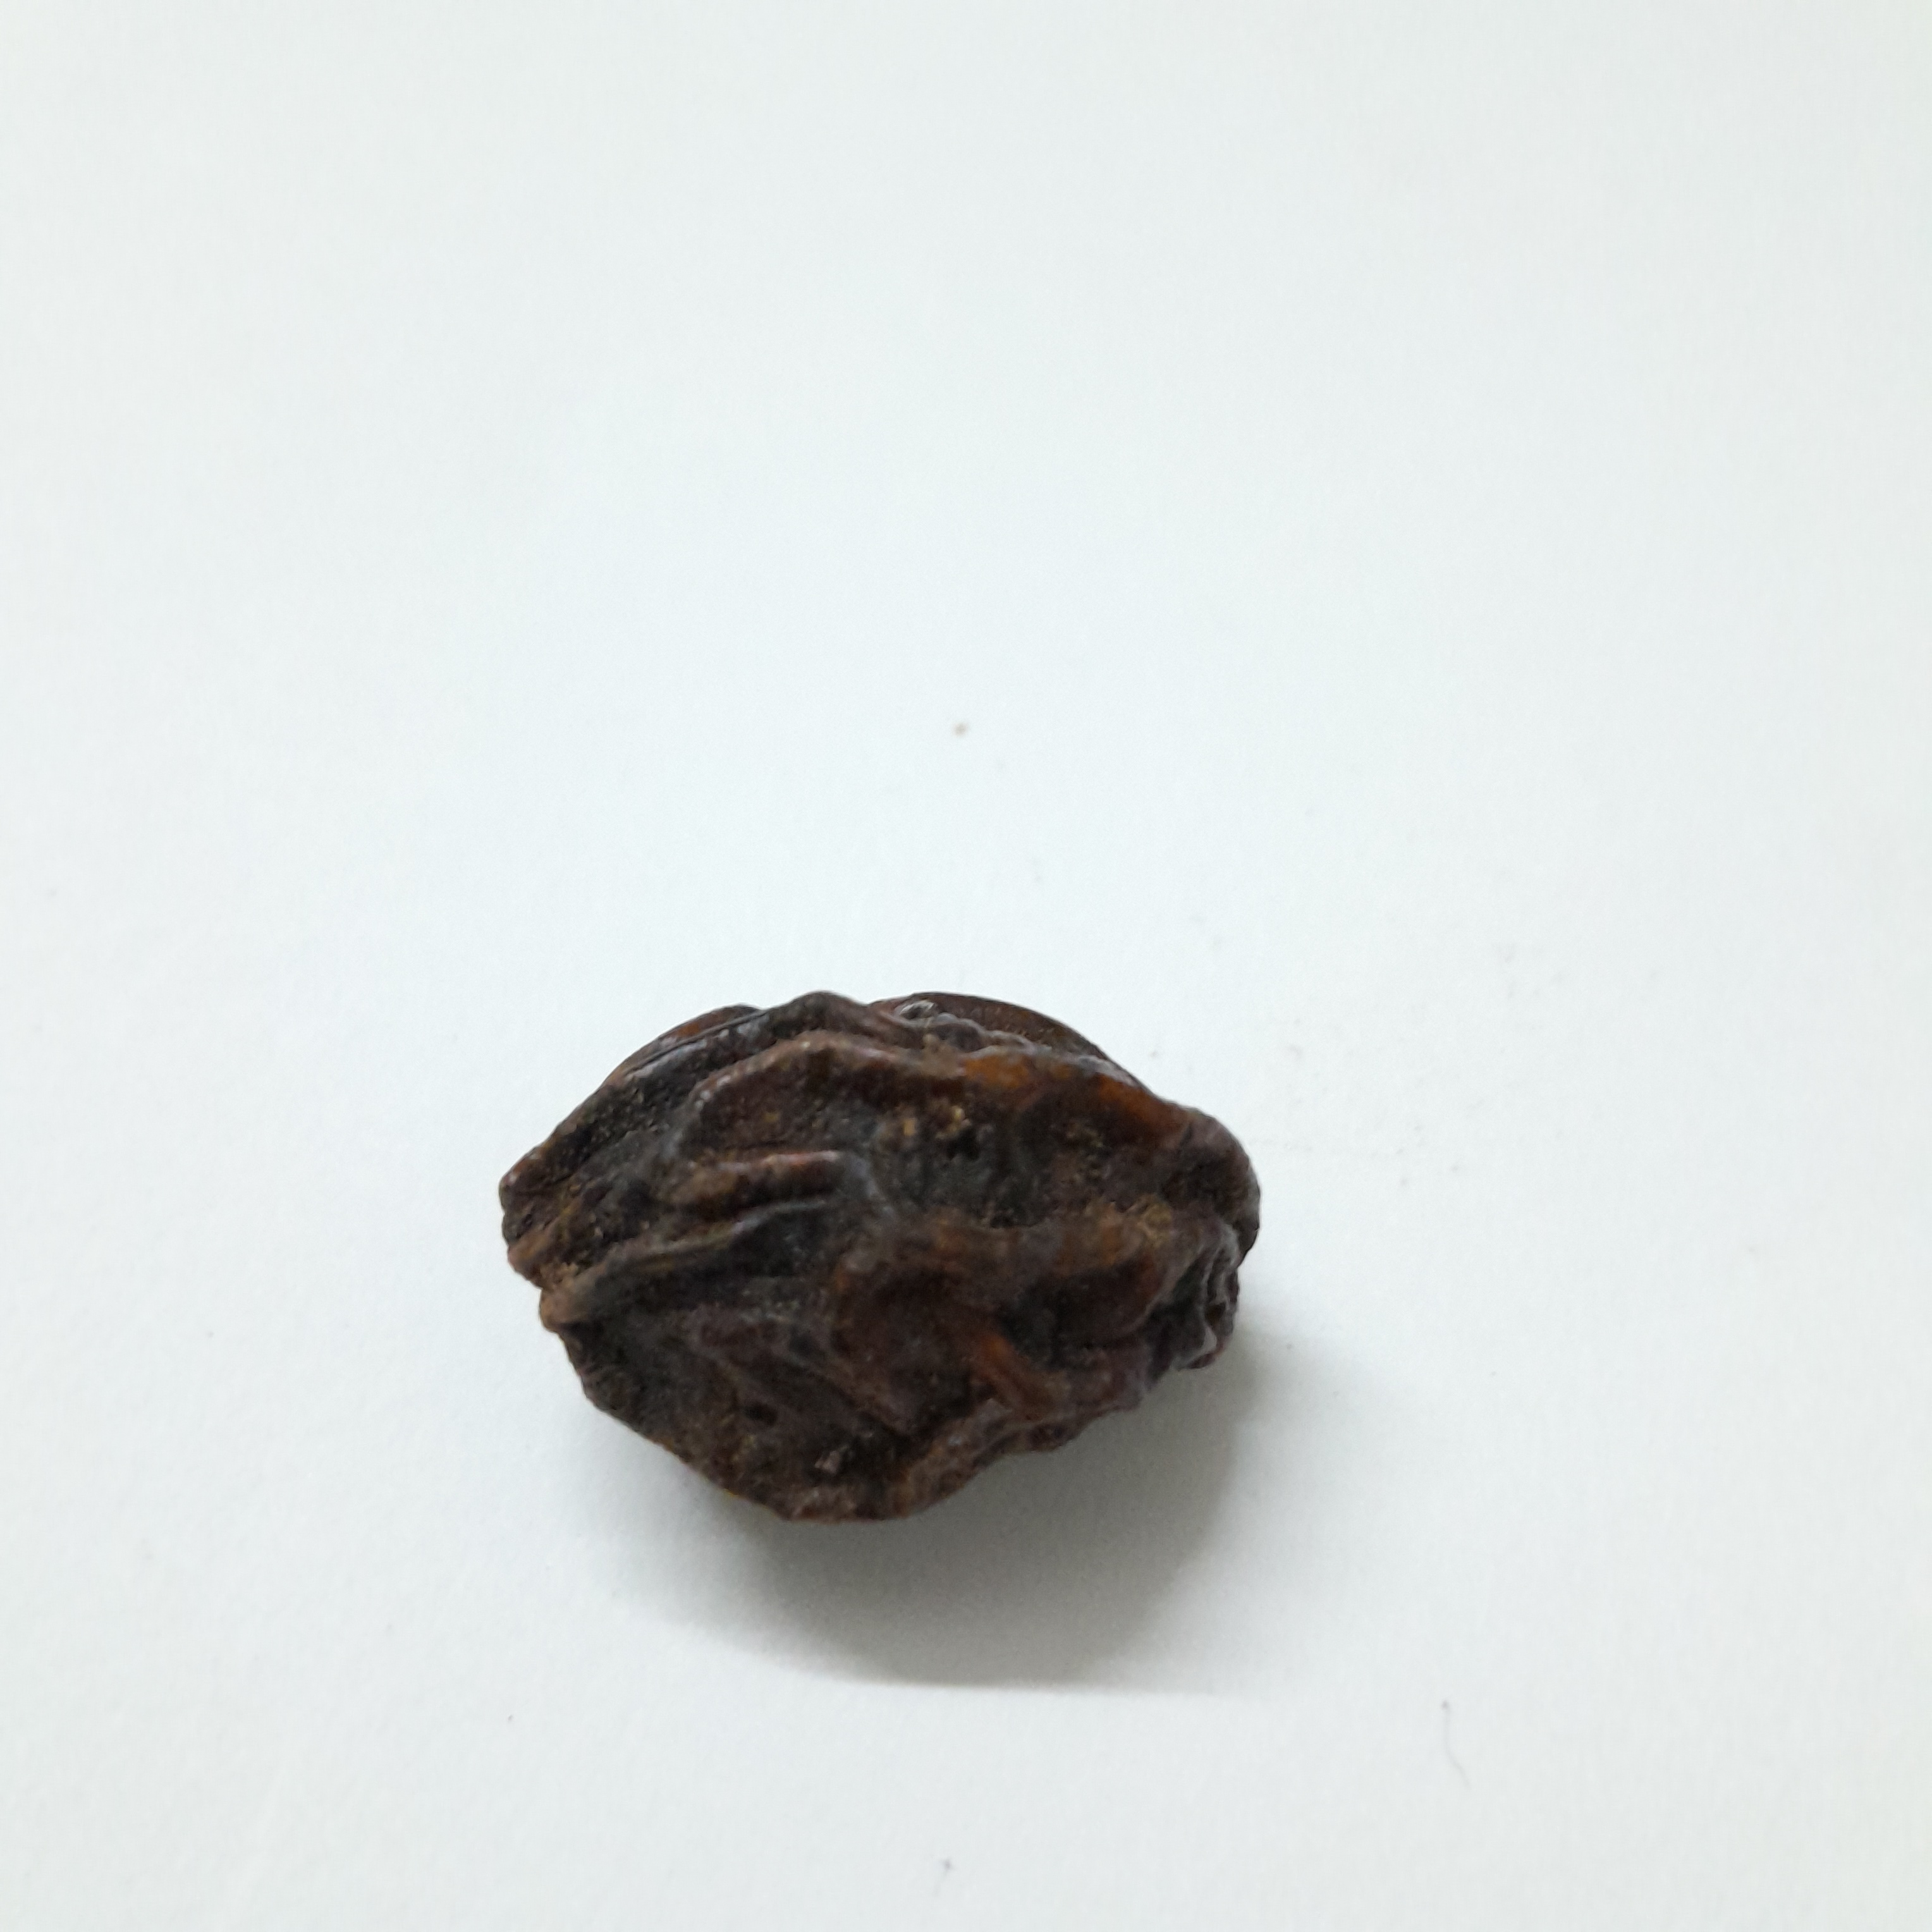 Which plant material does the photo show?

kadukharik
